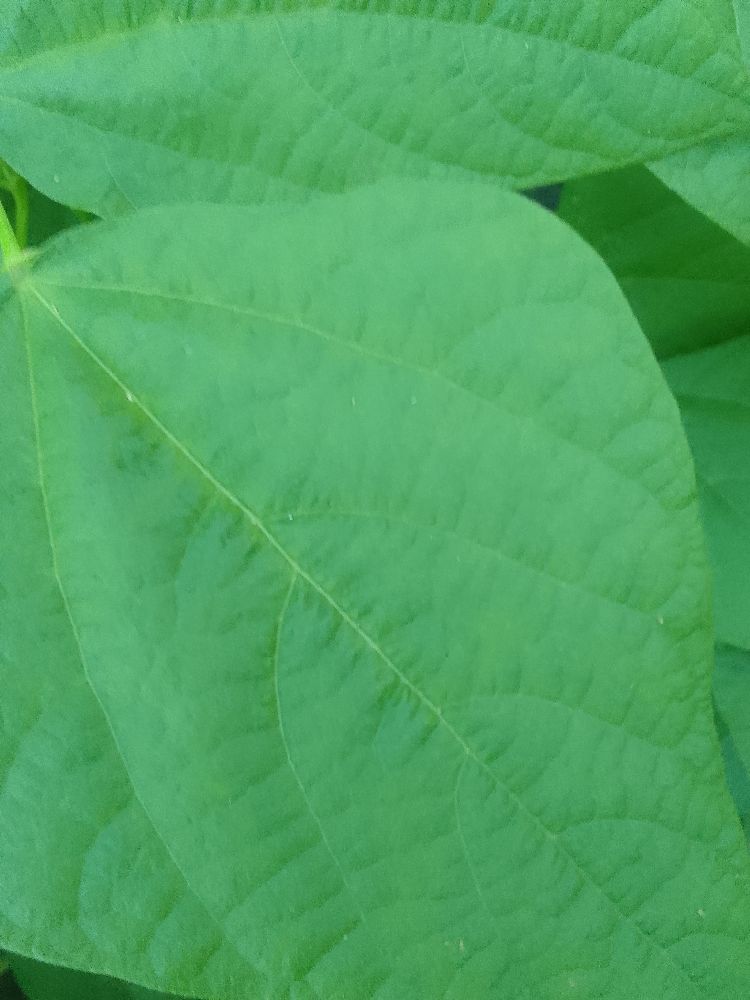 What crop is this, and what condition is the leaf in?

common bean, healthy
